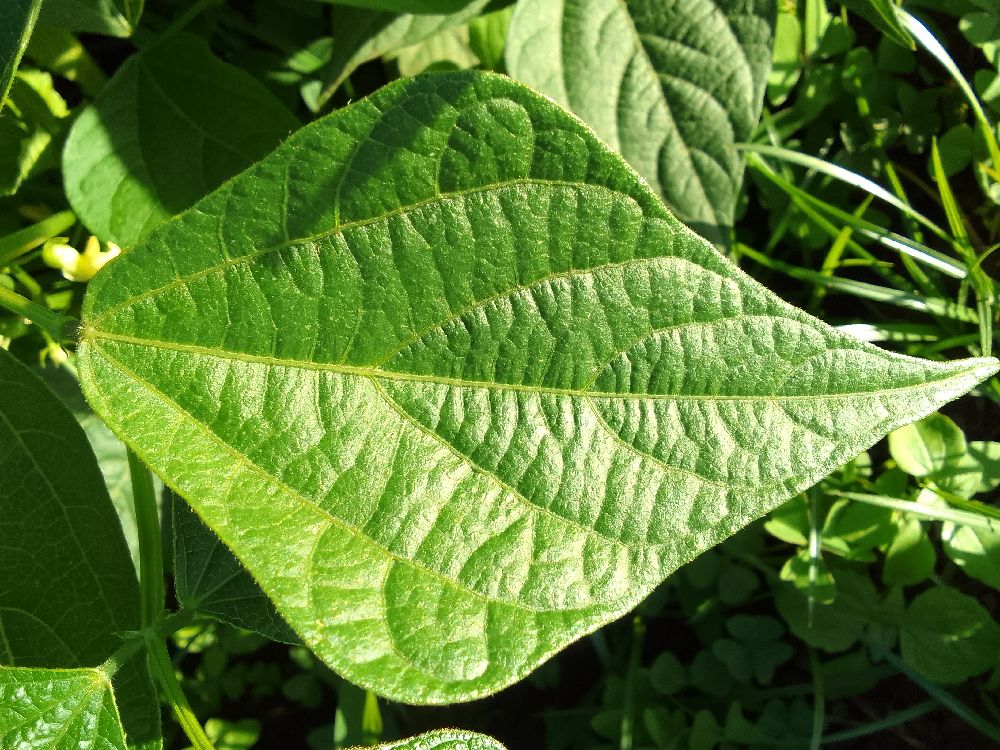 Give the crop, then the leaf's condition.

common bean, healthy
